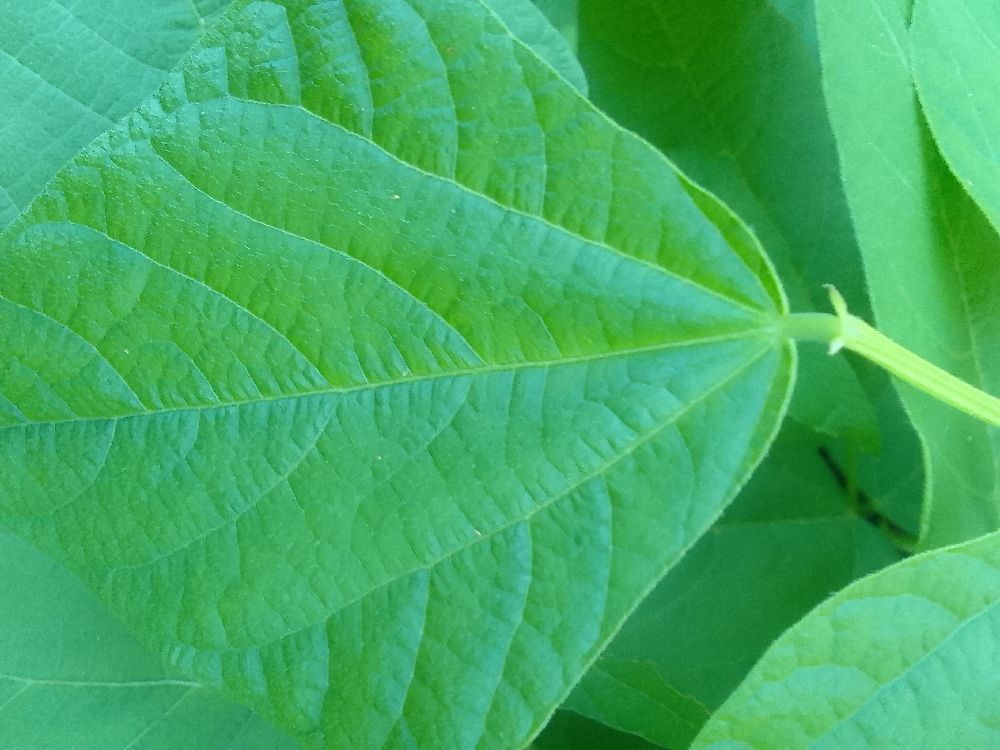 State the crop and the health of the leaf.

common bean, healthy
